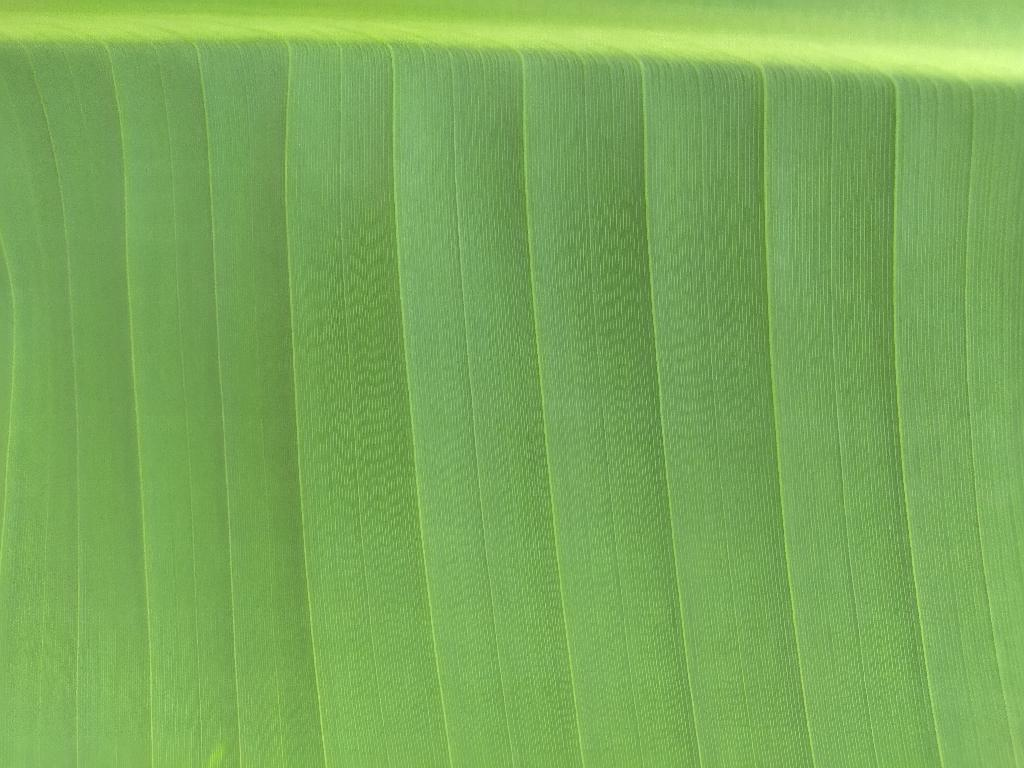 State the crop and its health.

banana, healthy
